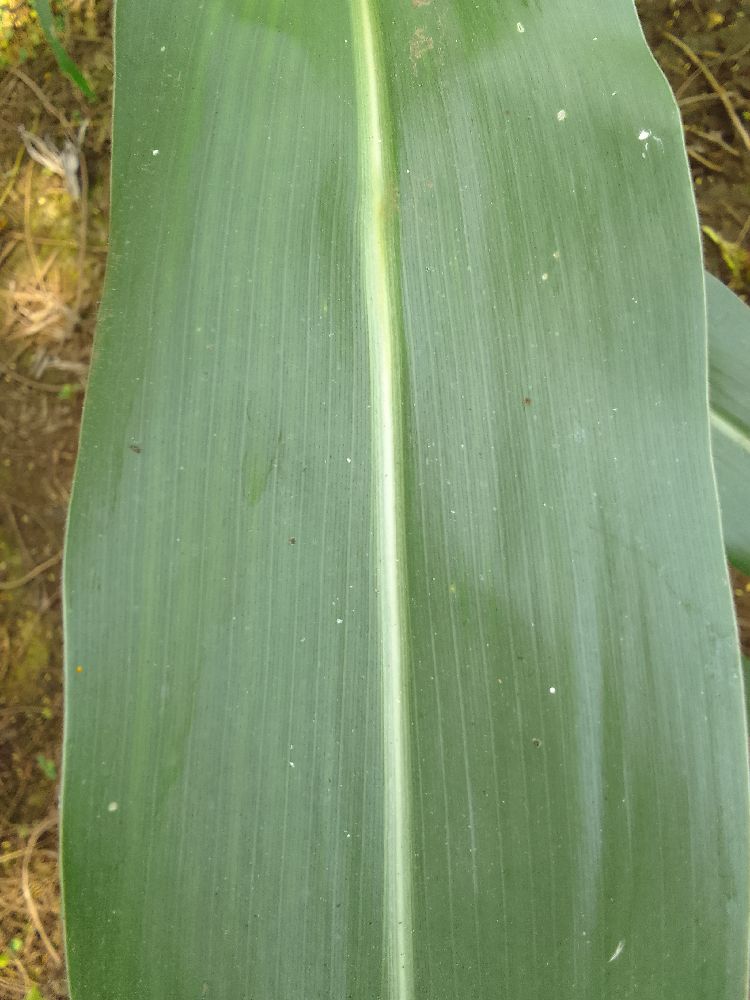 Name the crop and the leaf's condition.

maize, healthy
